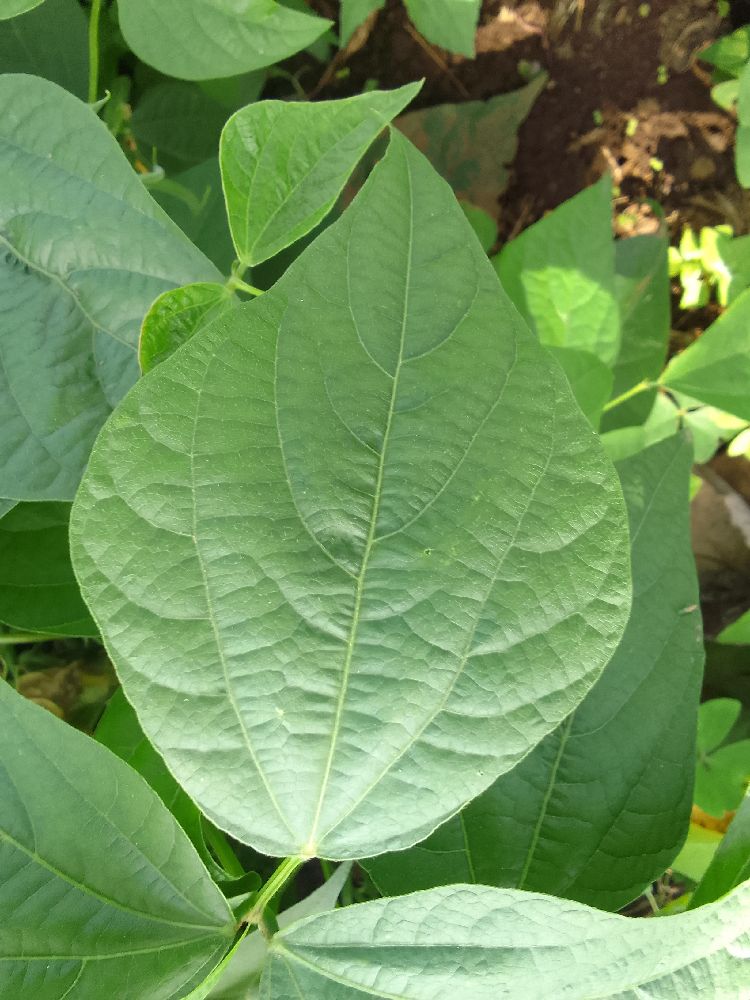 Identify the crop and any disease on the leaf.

common bean, healthy
